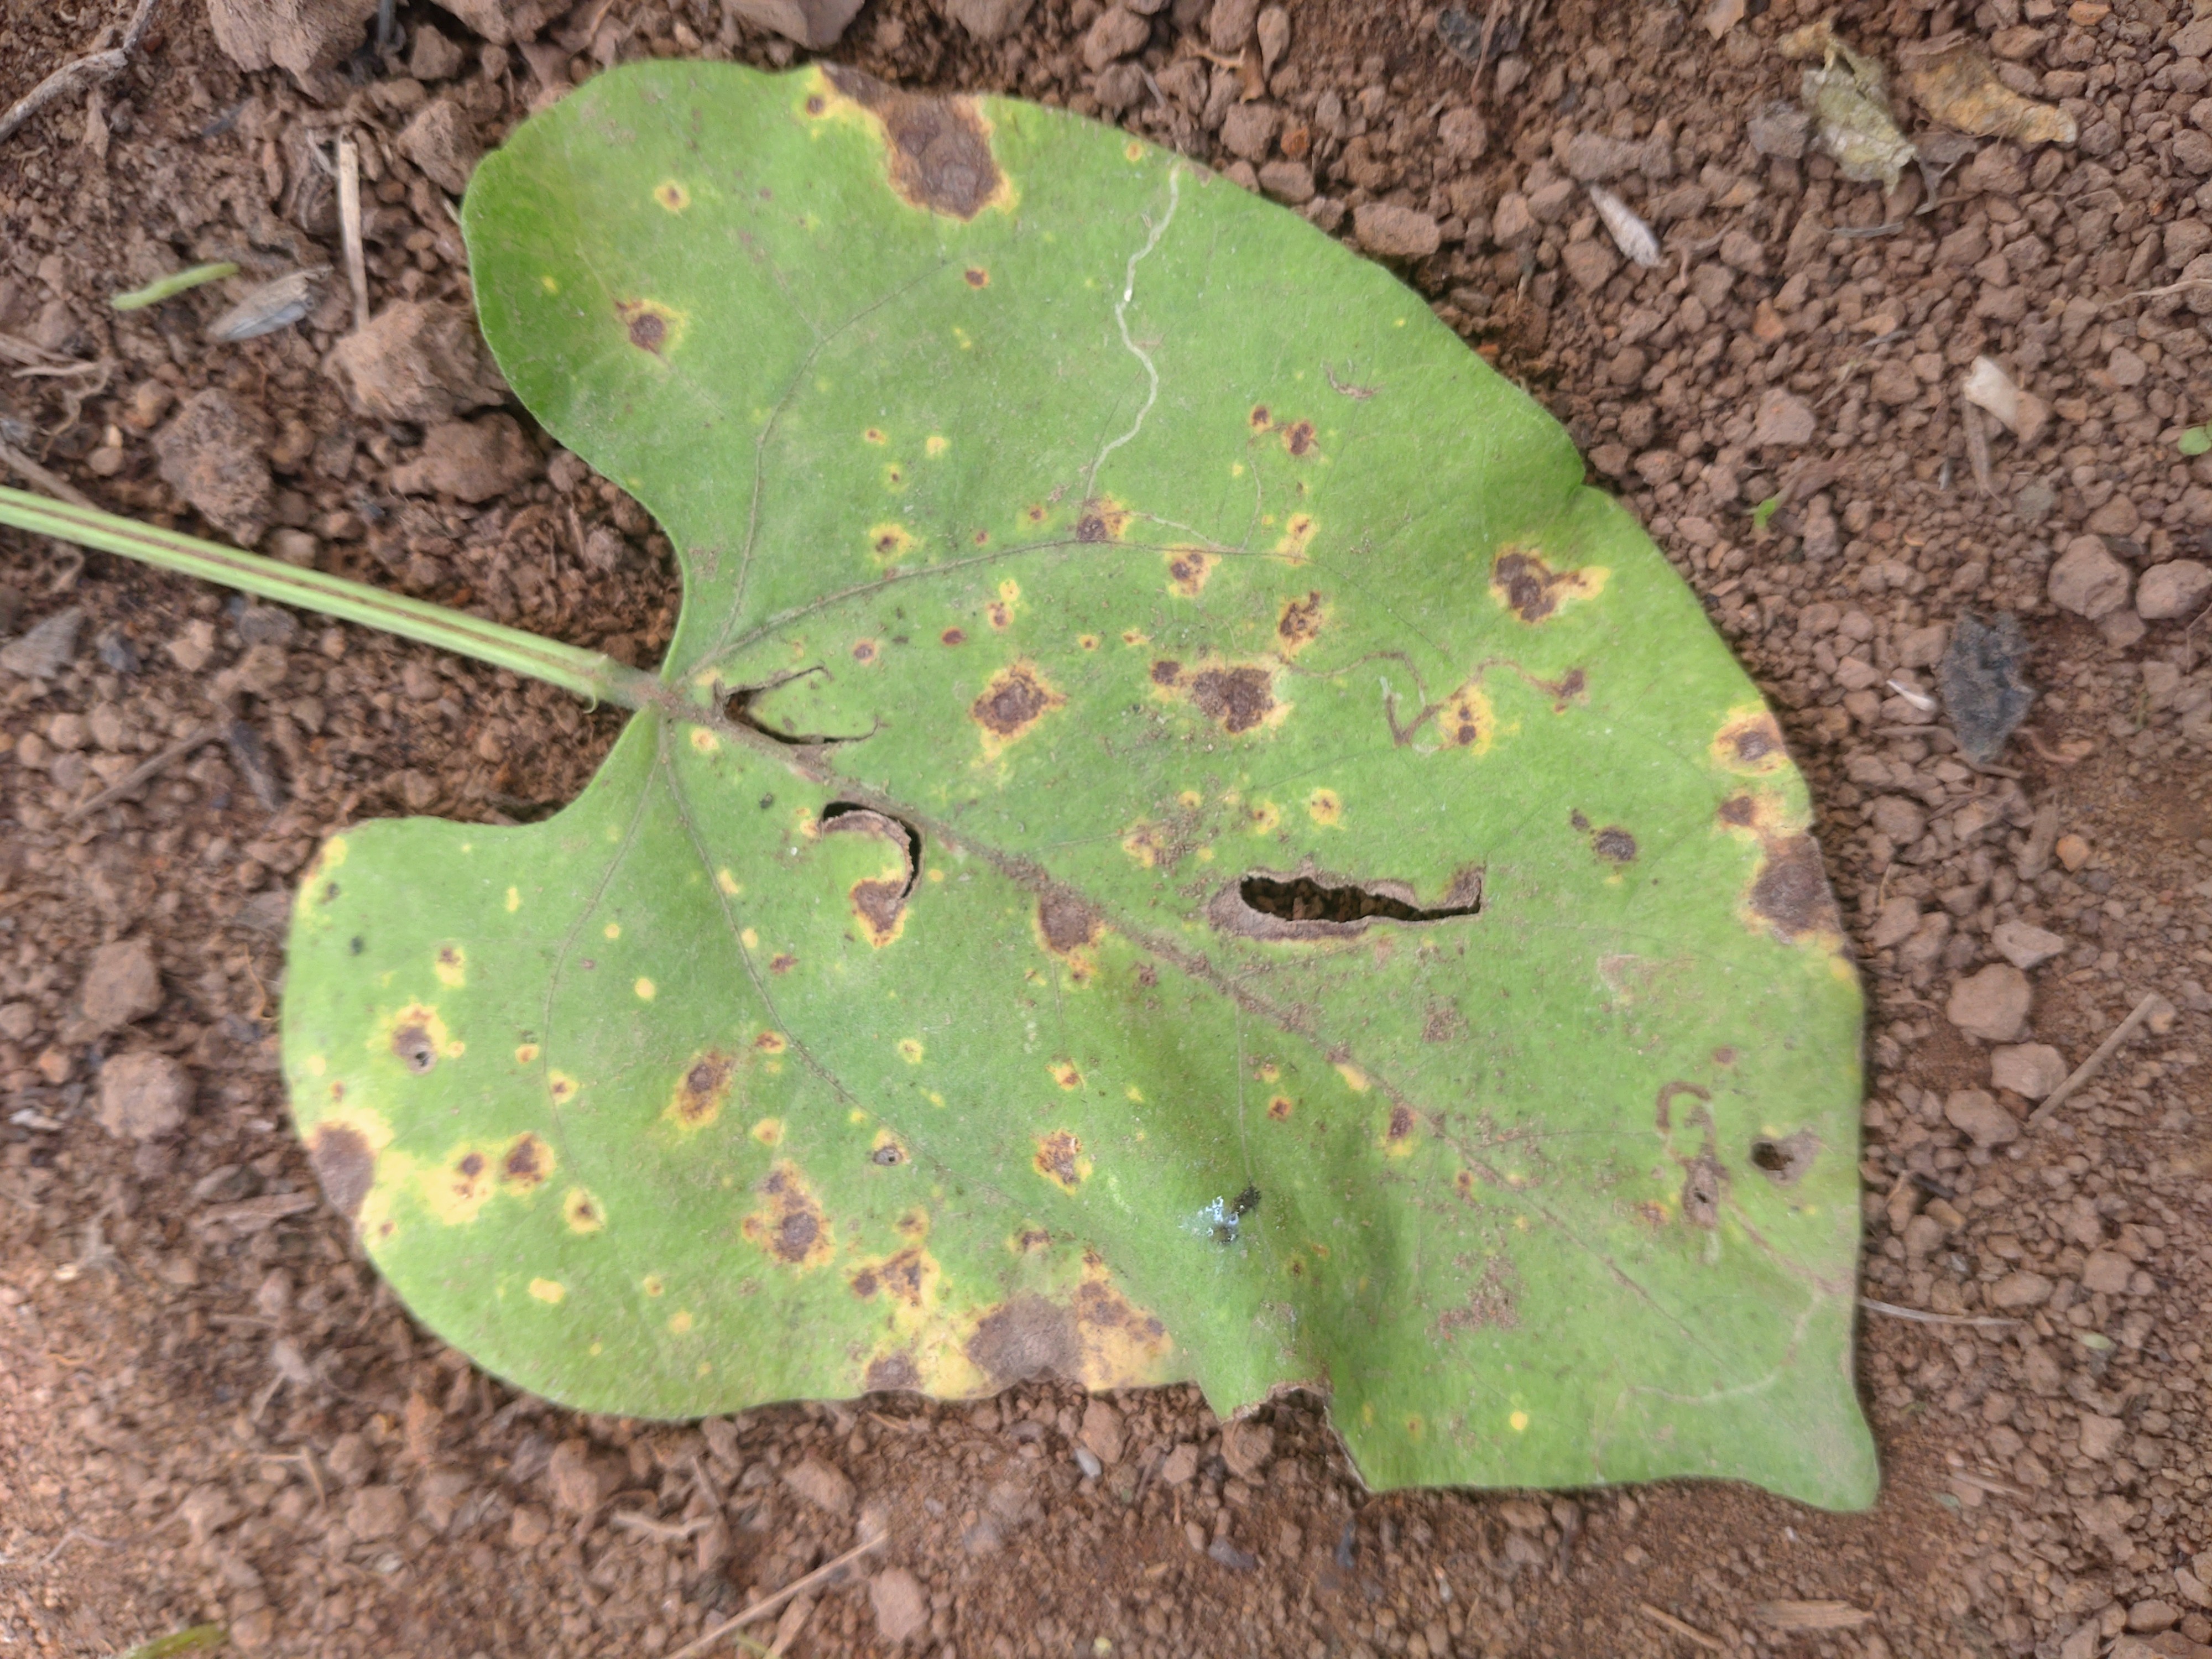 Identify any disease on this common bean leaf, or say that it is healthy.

rust
